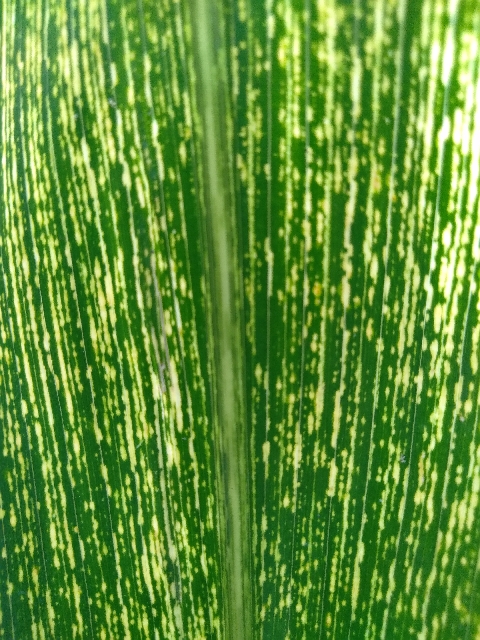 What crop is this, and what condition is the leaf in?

maize, maize streak virus
